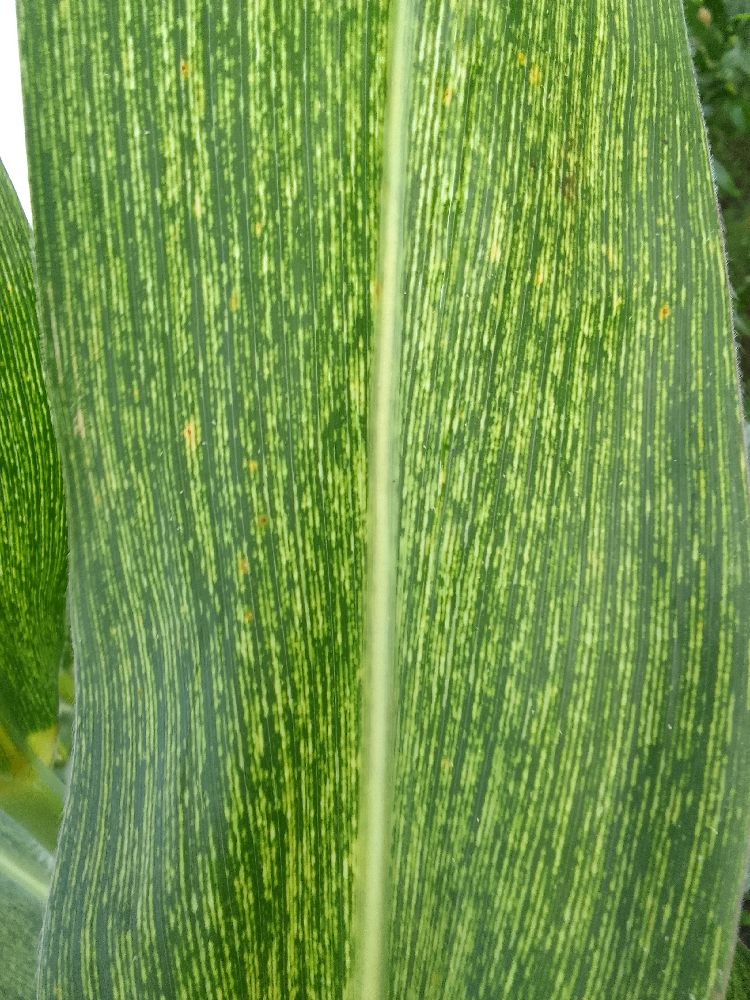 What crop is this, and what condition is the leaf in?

maize, maize streak virus
